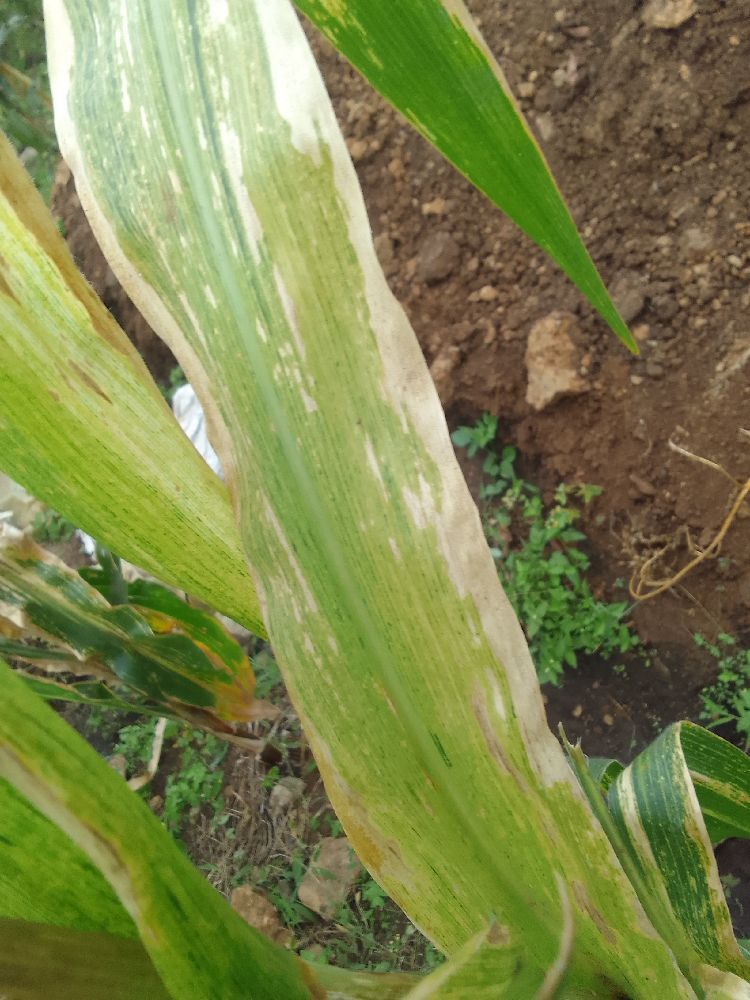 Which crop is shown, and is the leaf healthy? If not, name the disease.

maize, maize lethal necrosis
